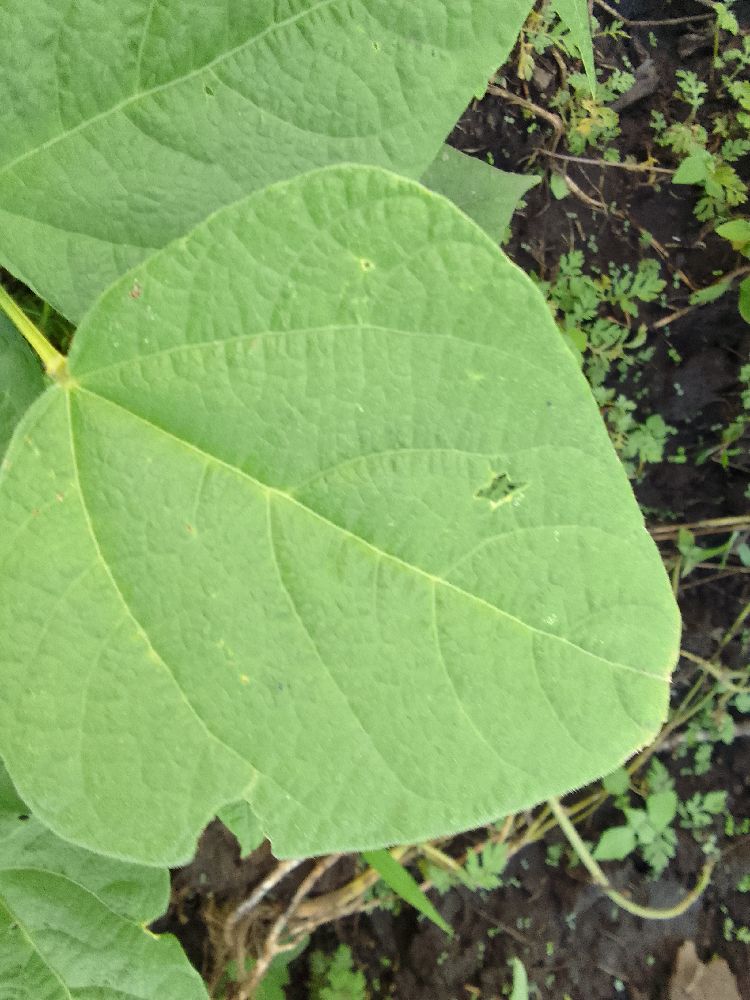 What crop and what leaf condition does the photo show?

common bean, healthy
